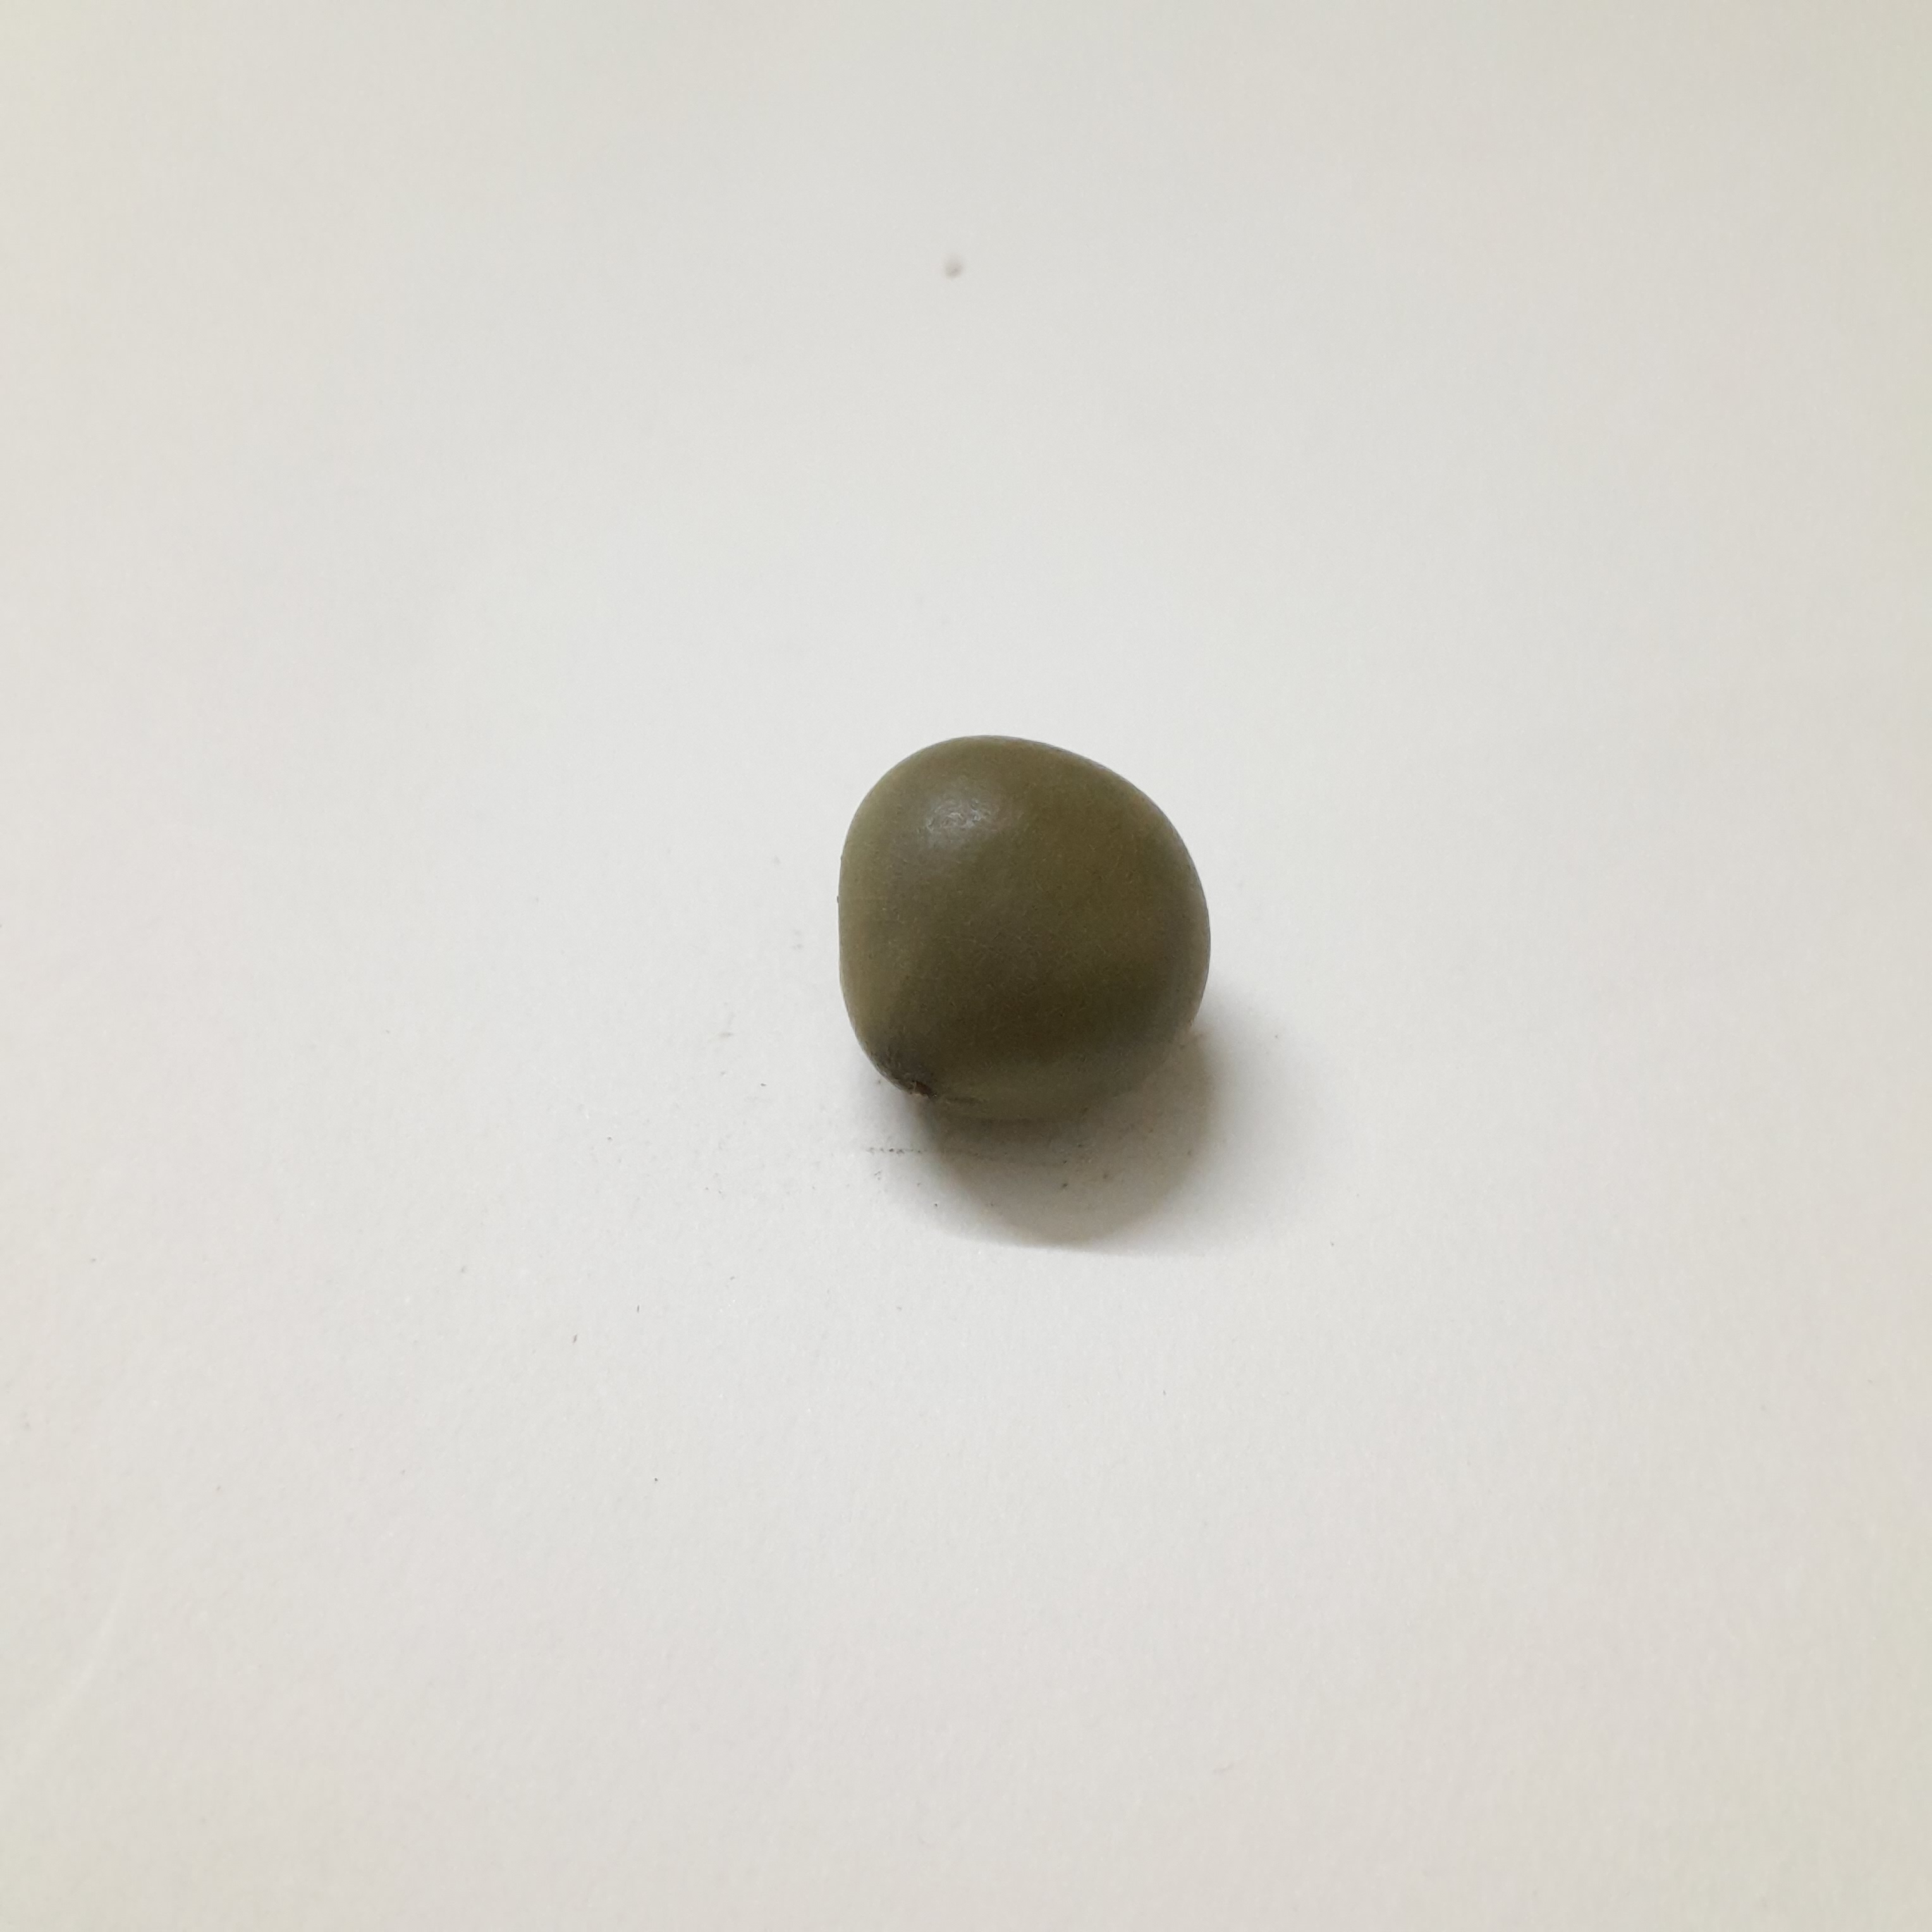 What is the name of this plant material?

sagargota
